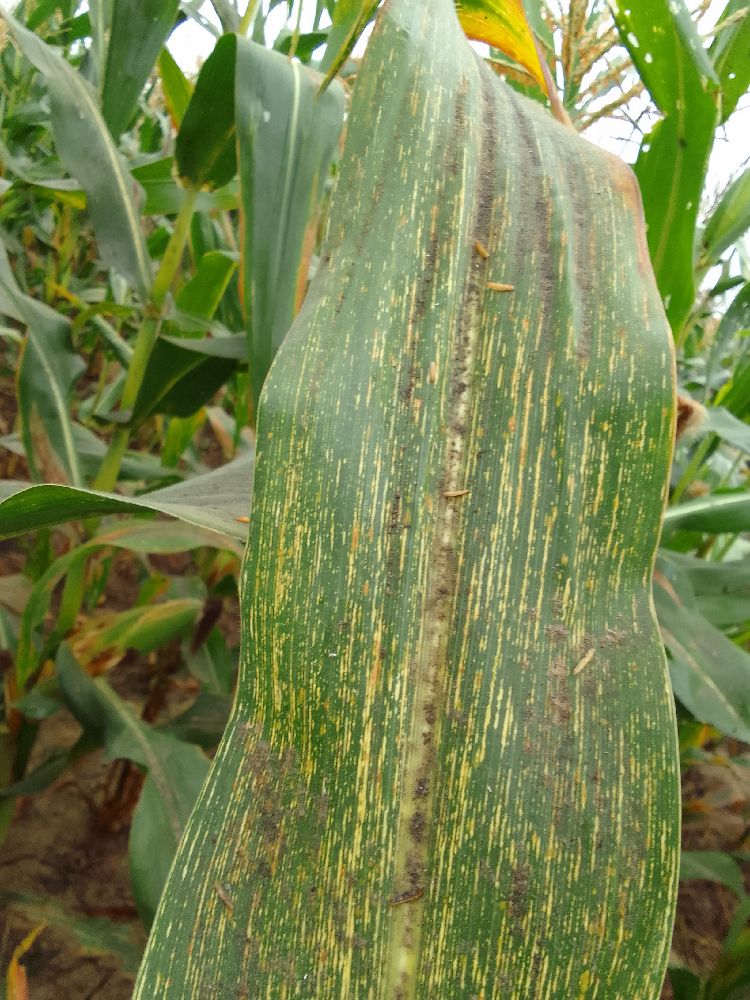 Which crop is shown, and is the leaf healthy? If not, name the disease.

maize, maize streak virus
